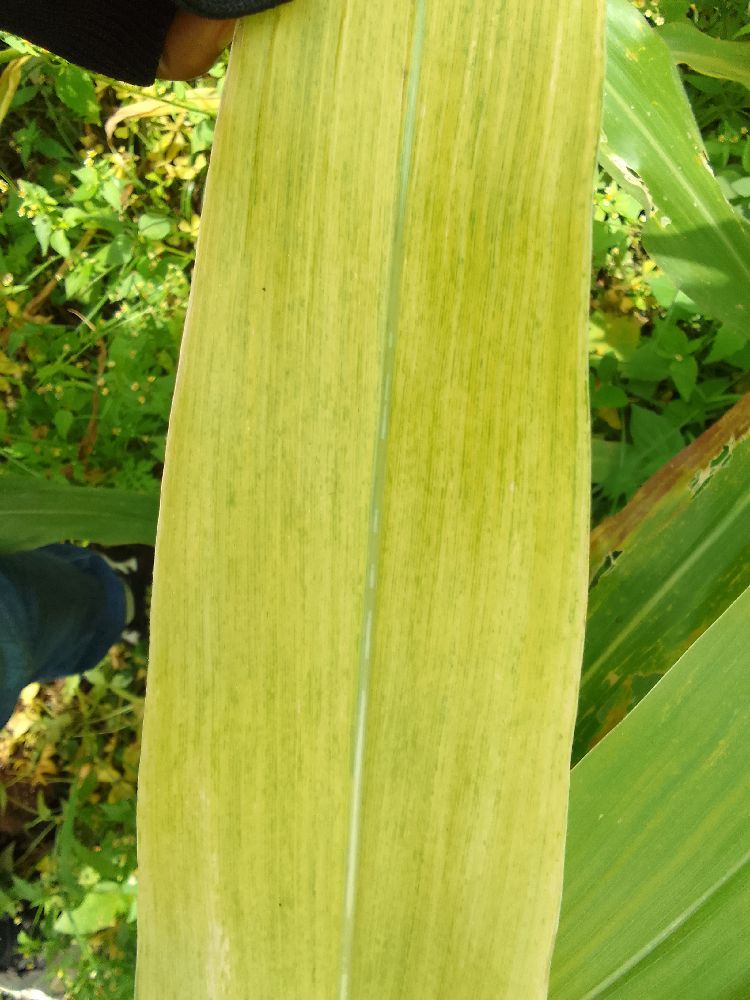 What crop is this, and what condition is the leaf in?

maize, maize lethal necrosis
